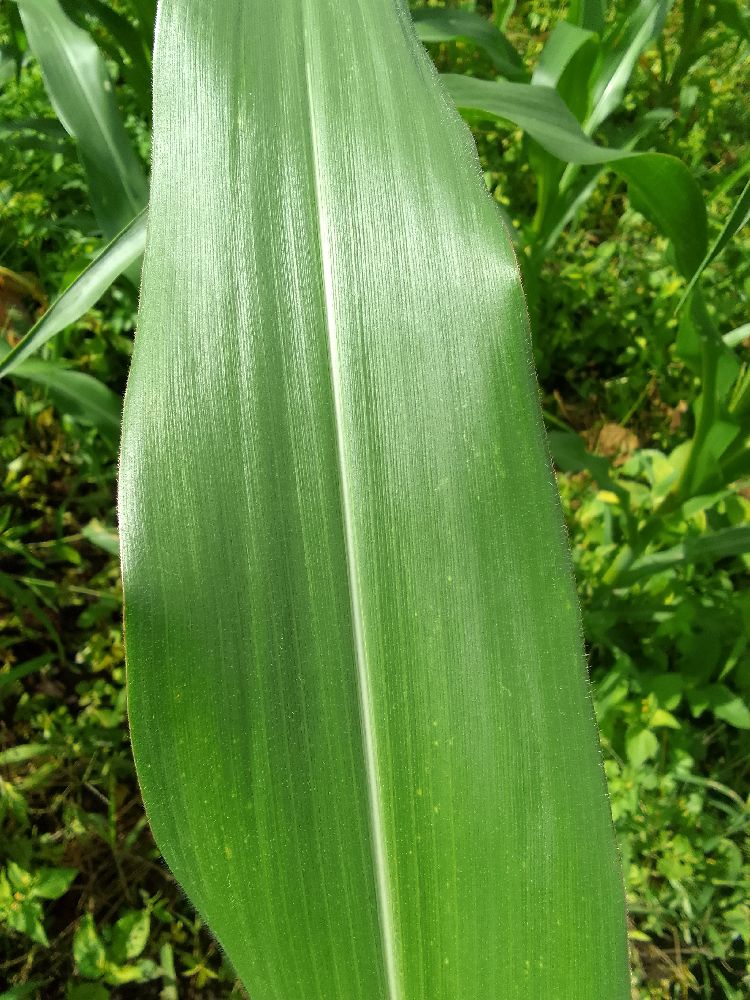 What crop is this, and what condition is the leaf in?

maize, healthy
